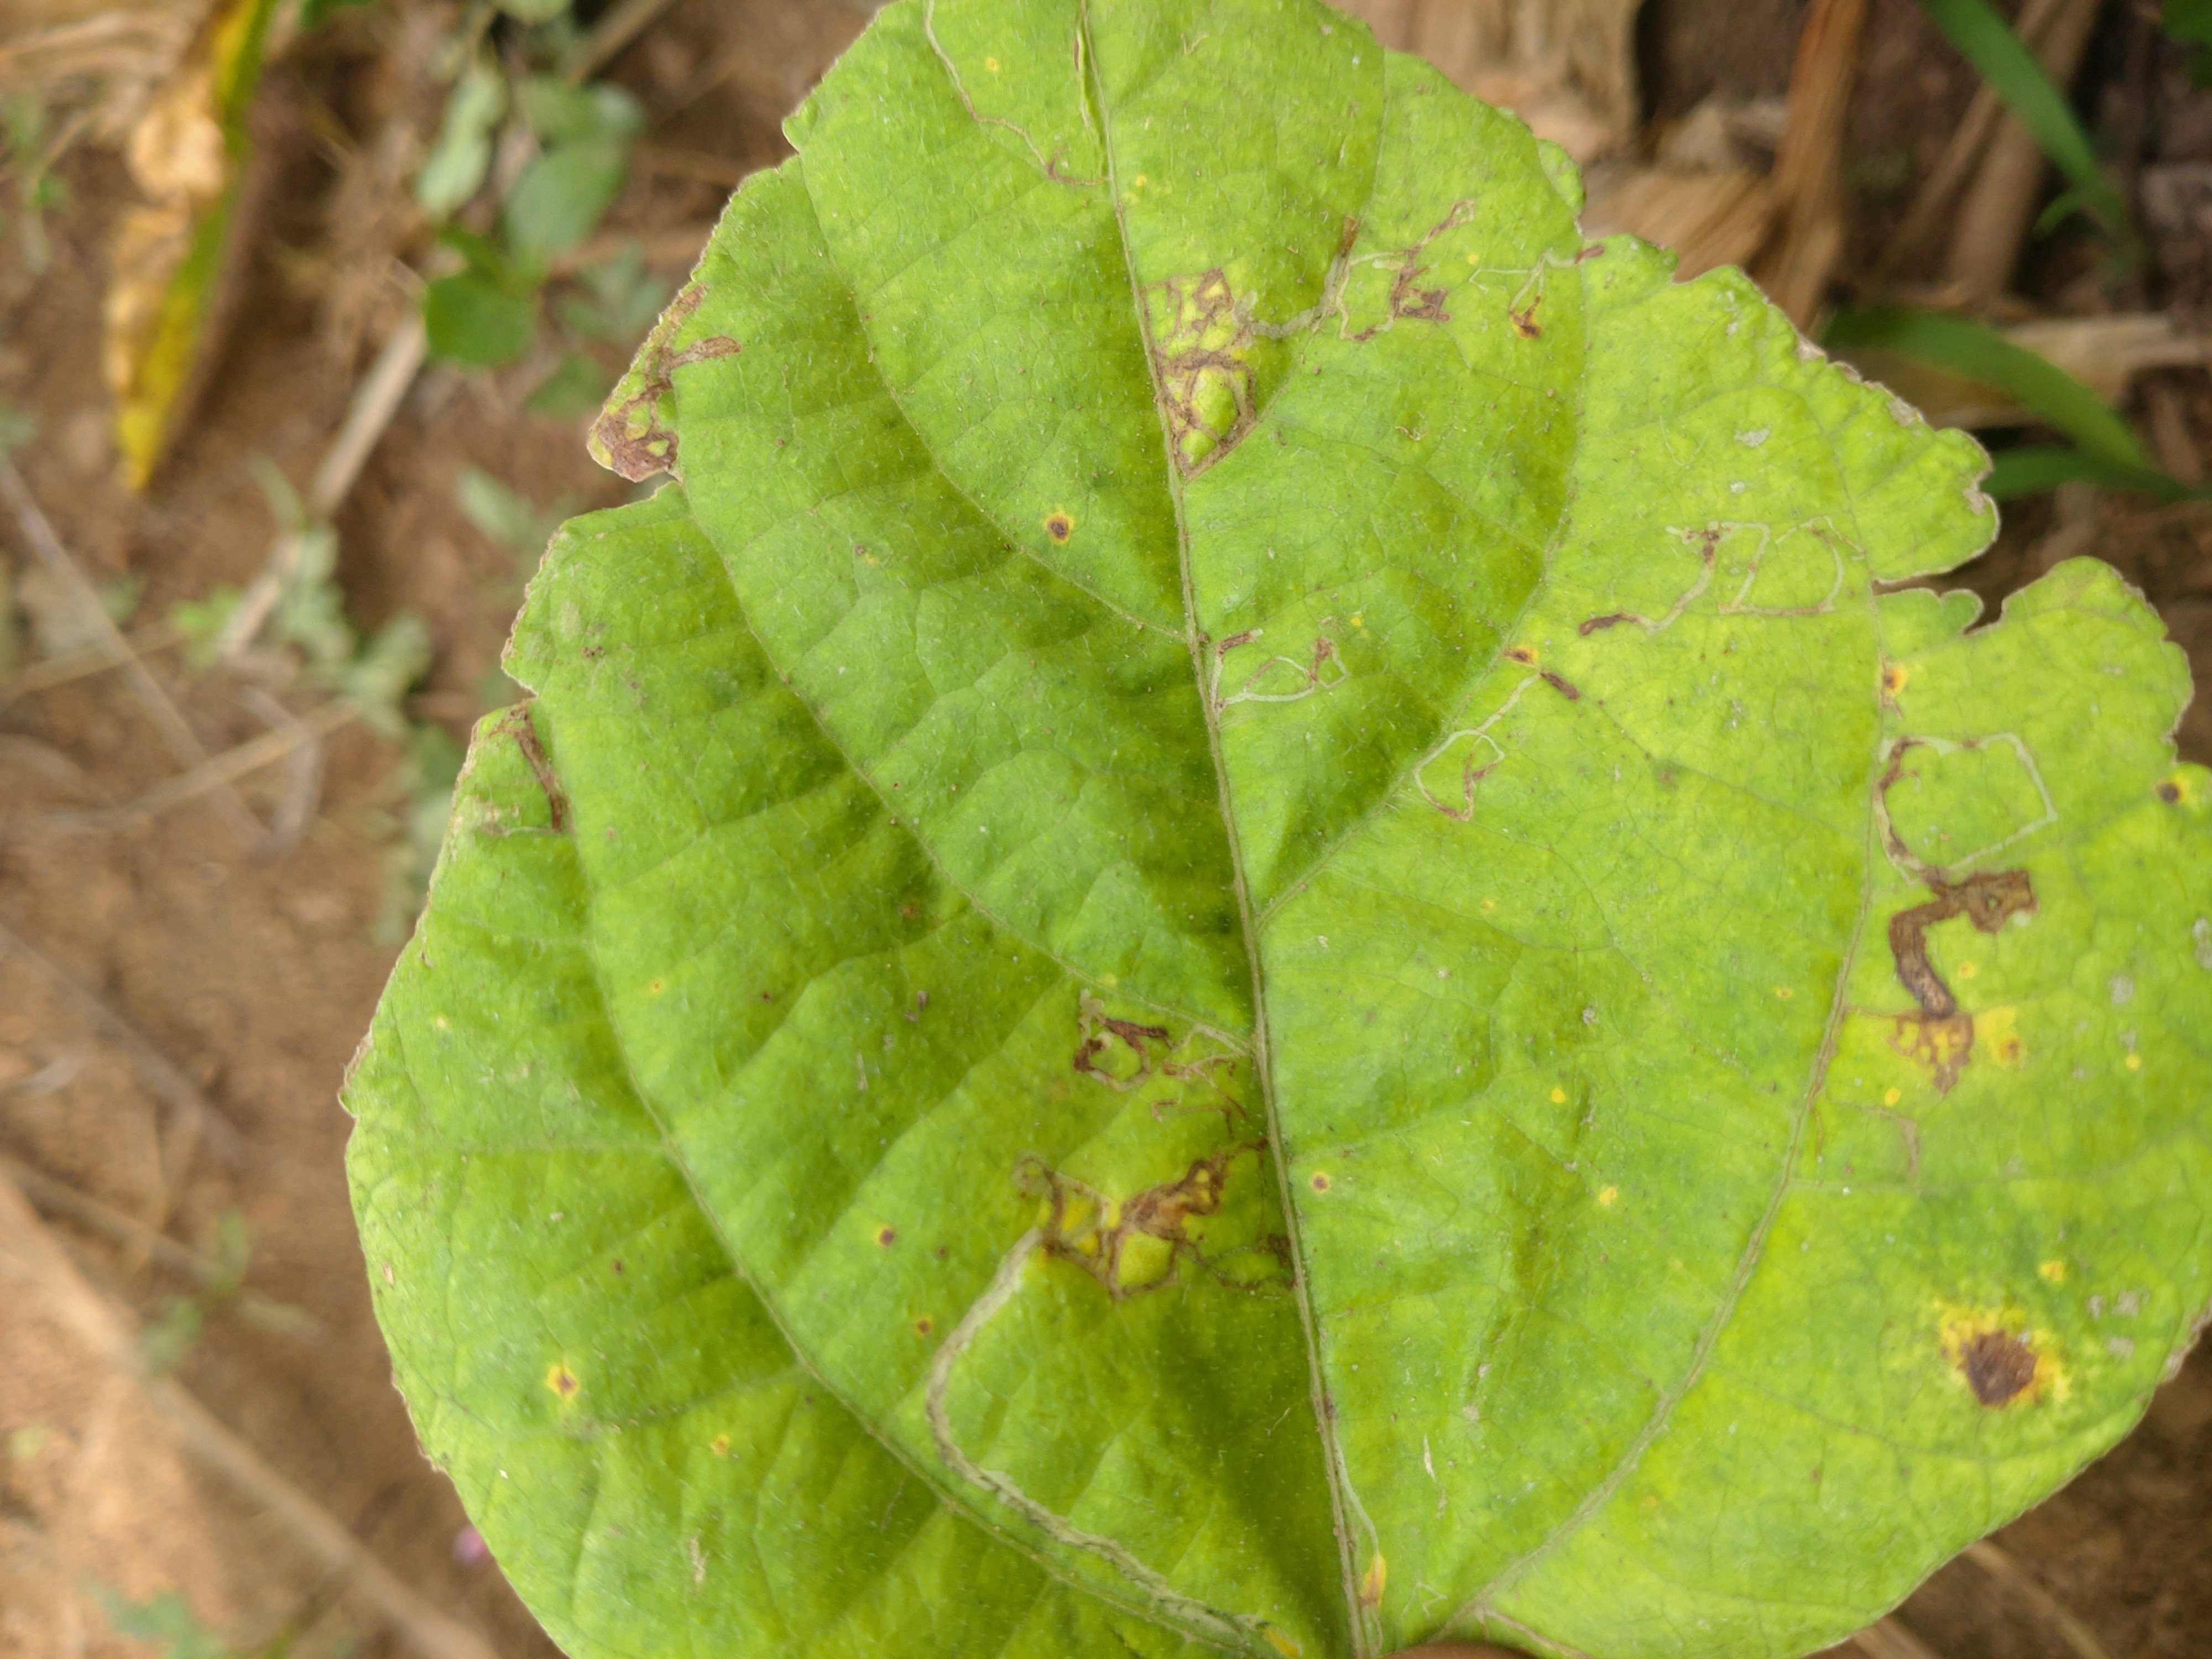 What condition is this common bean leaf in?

rust
